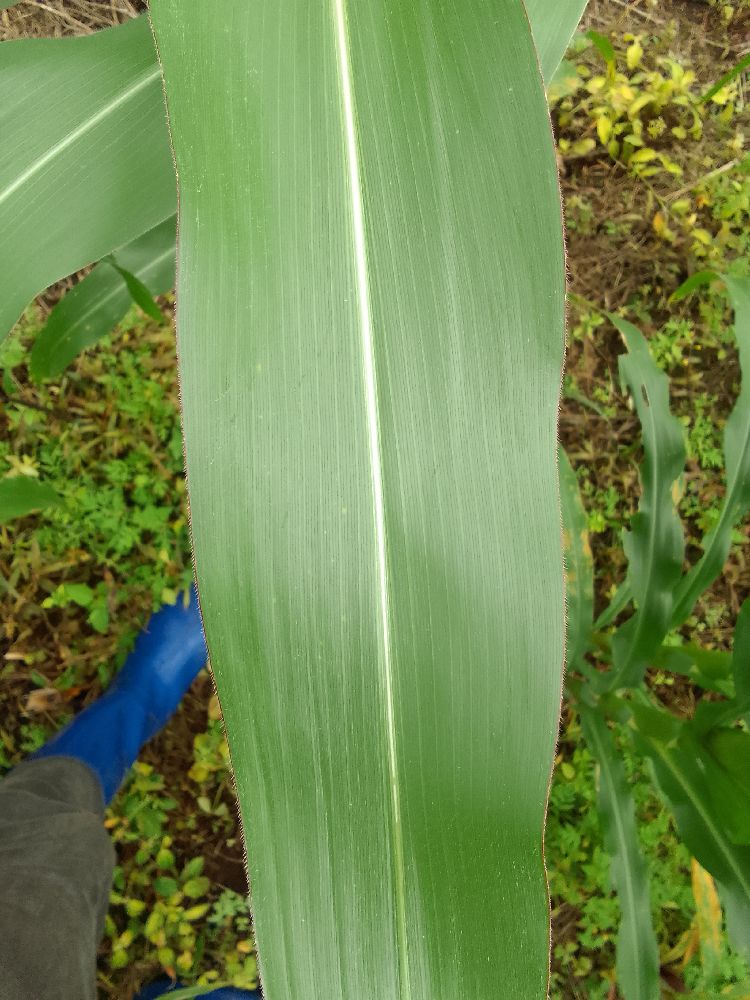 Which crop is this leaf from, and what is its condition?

maize, healthy
